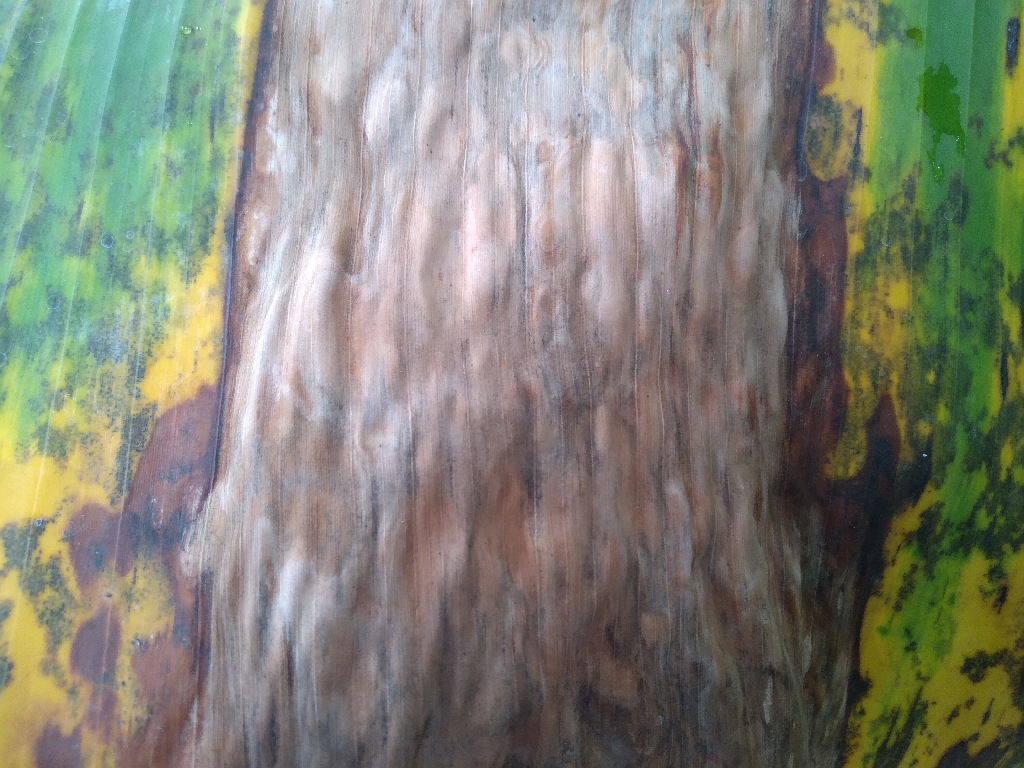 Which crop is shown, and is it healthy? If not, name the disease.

banana, black sigatoka
